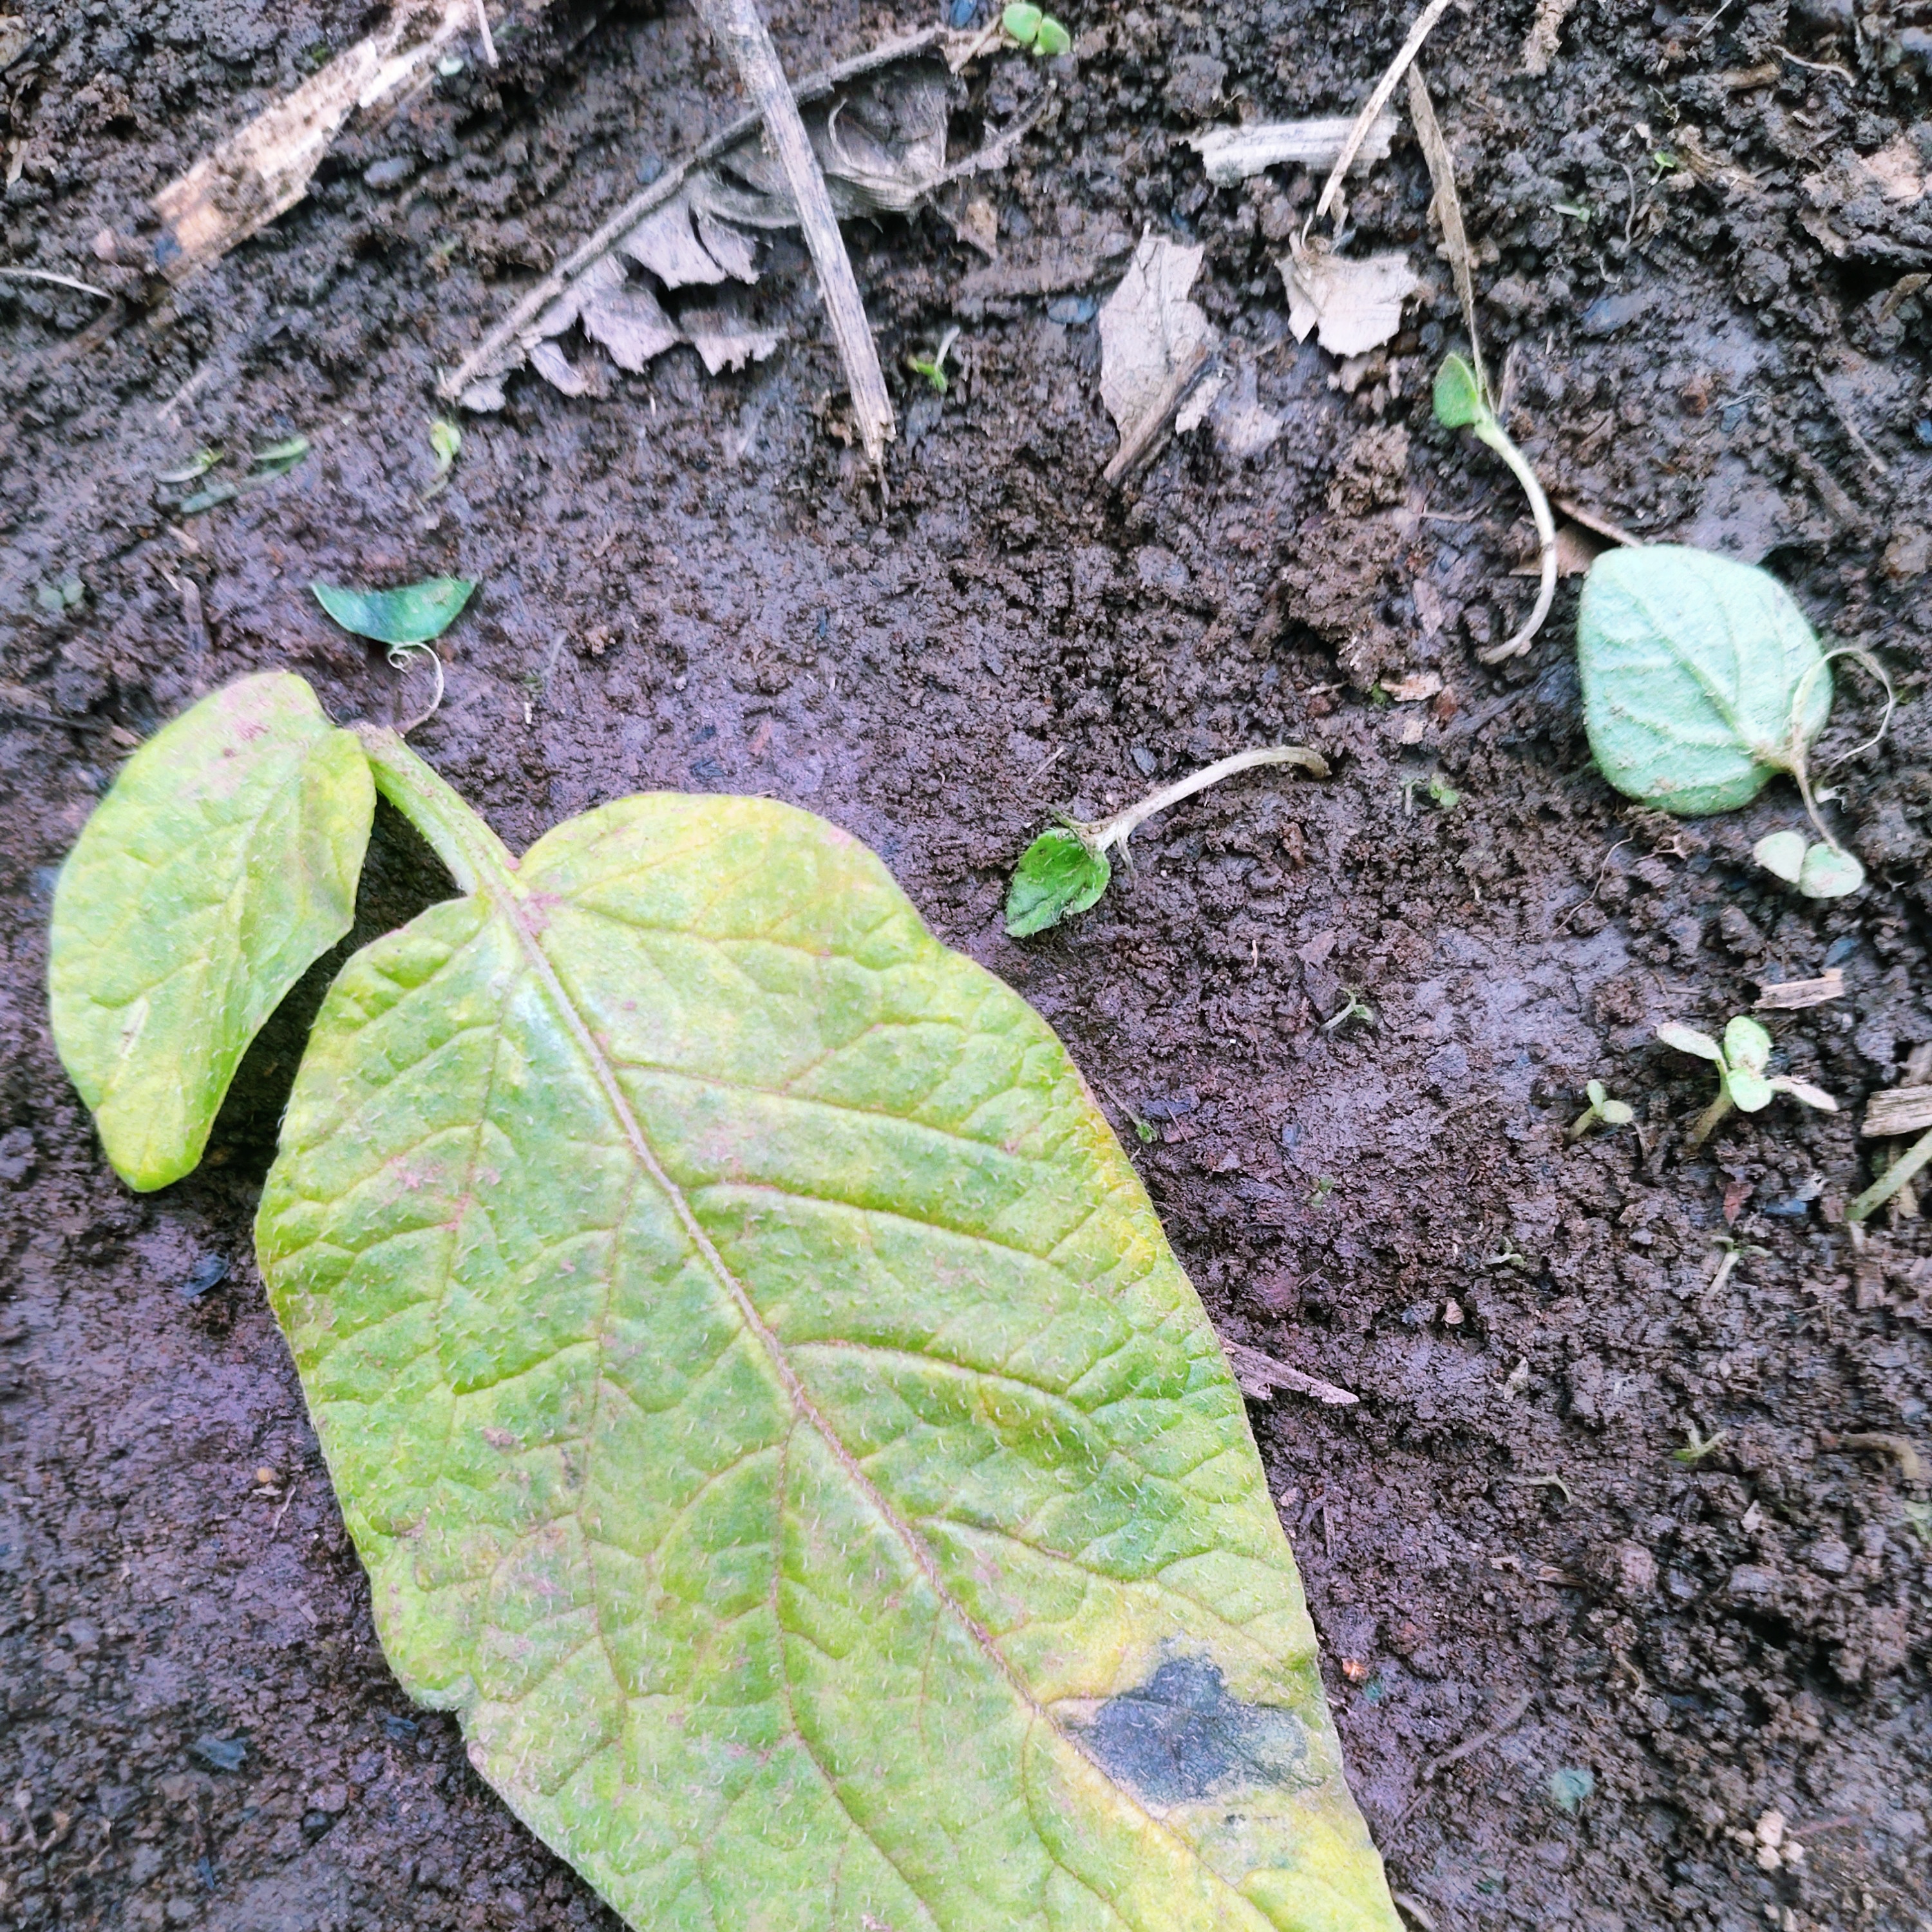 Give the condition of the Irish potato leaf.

late blight
